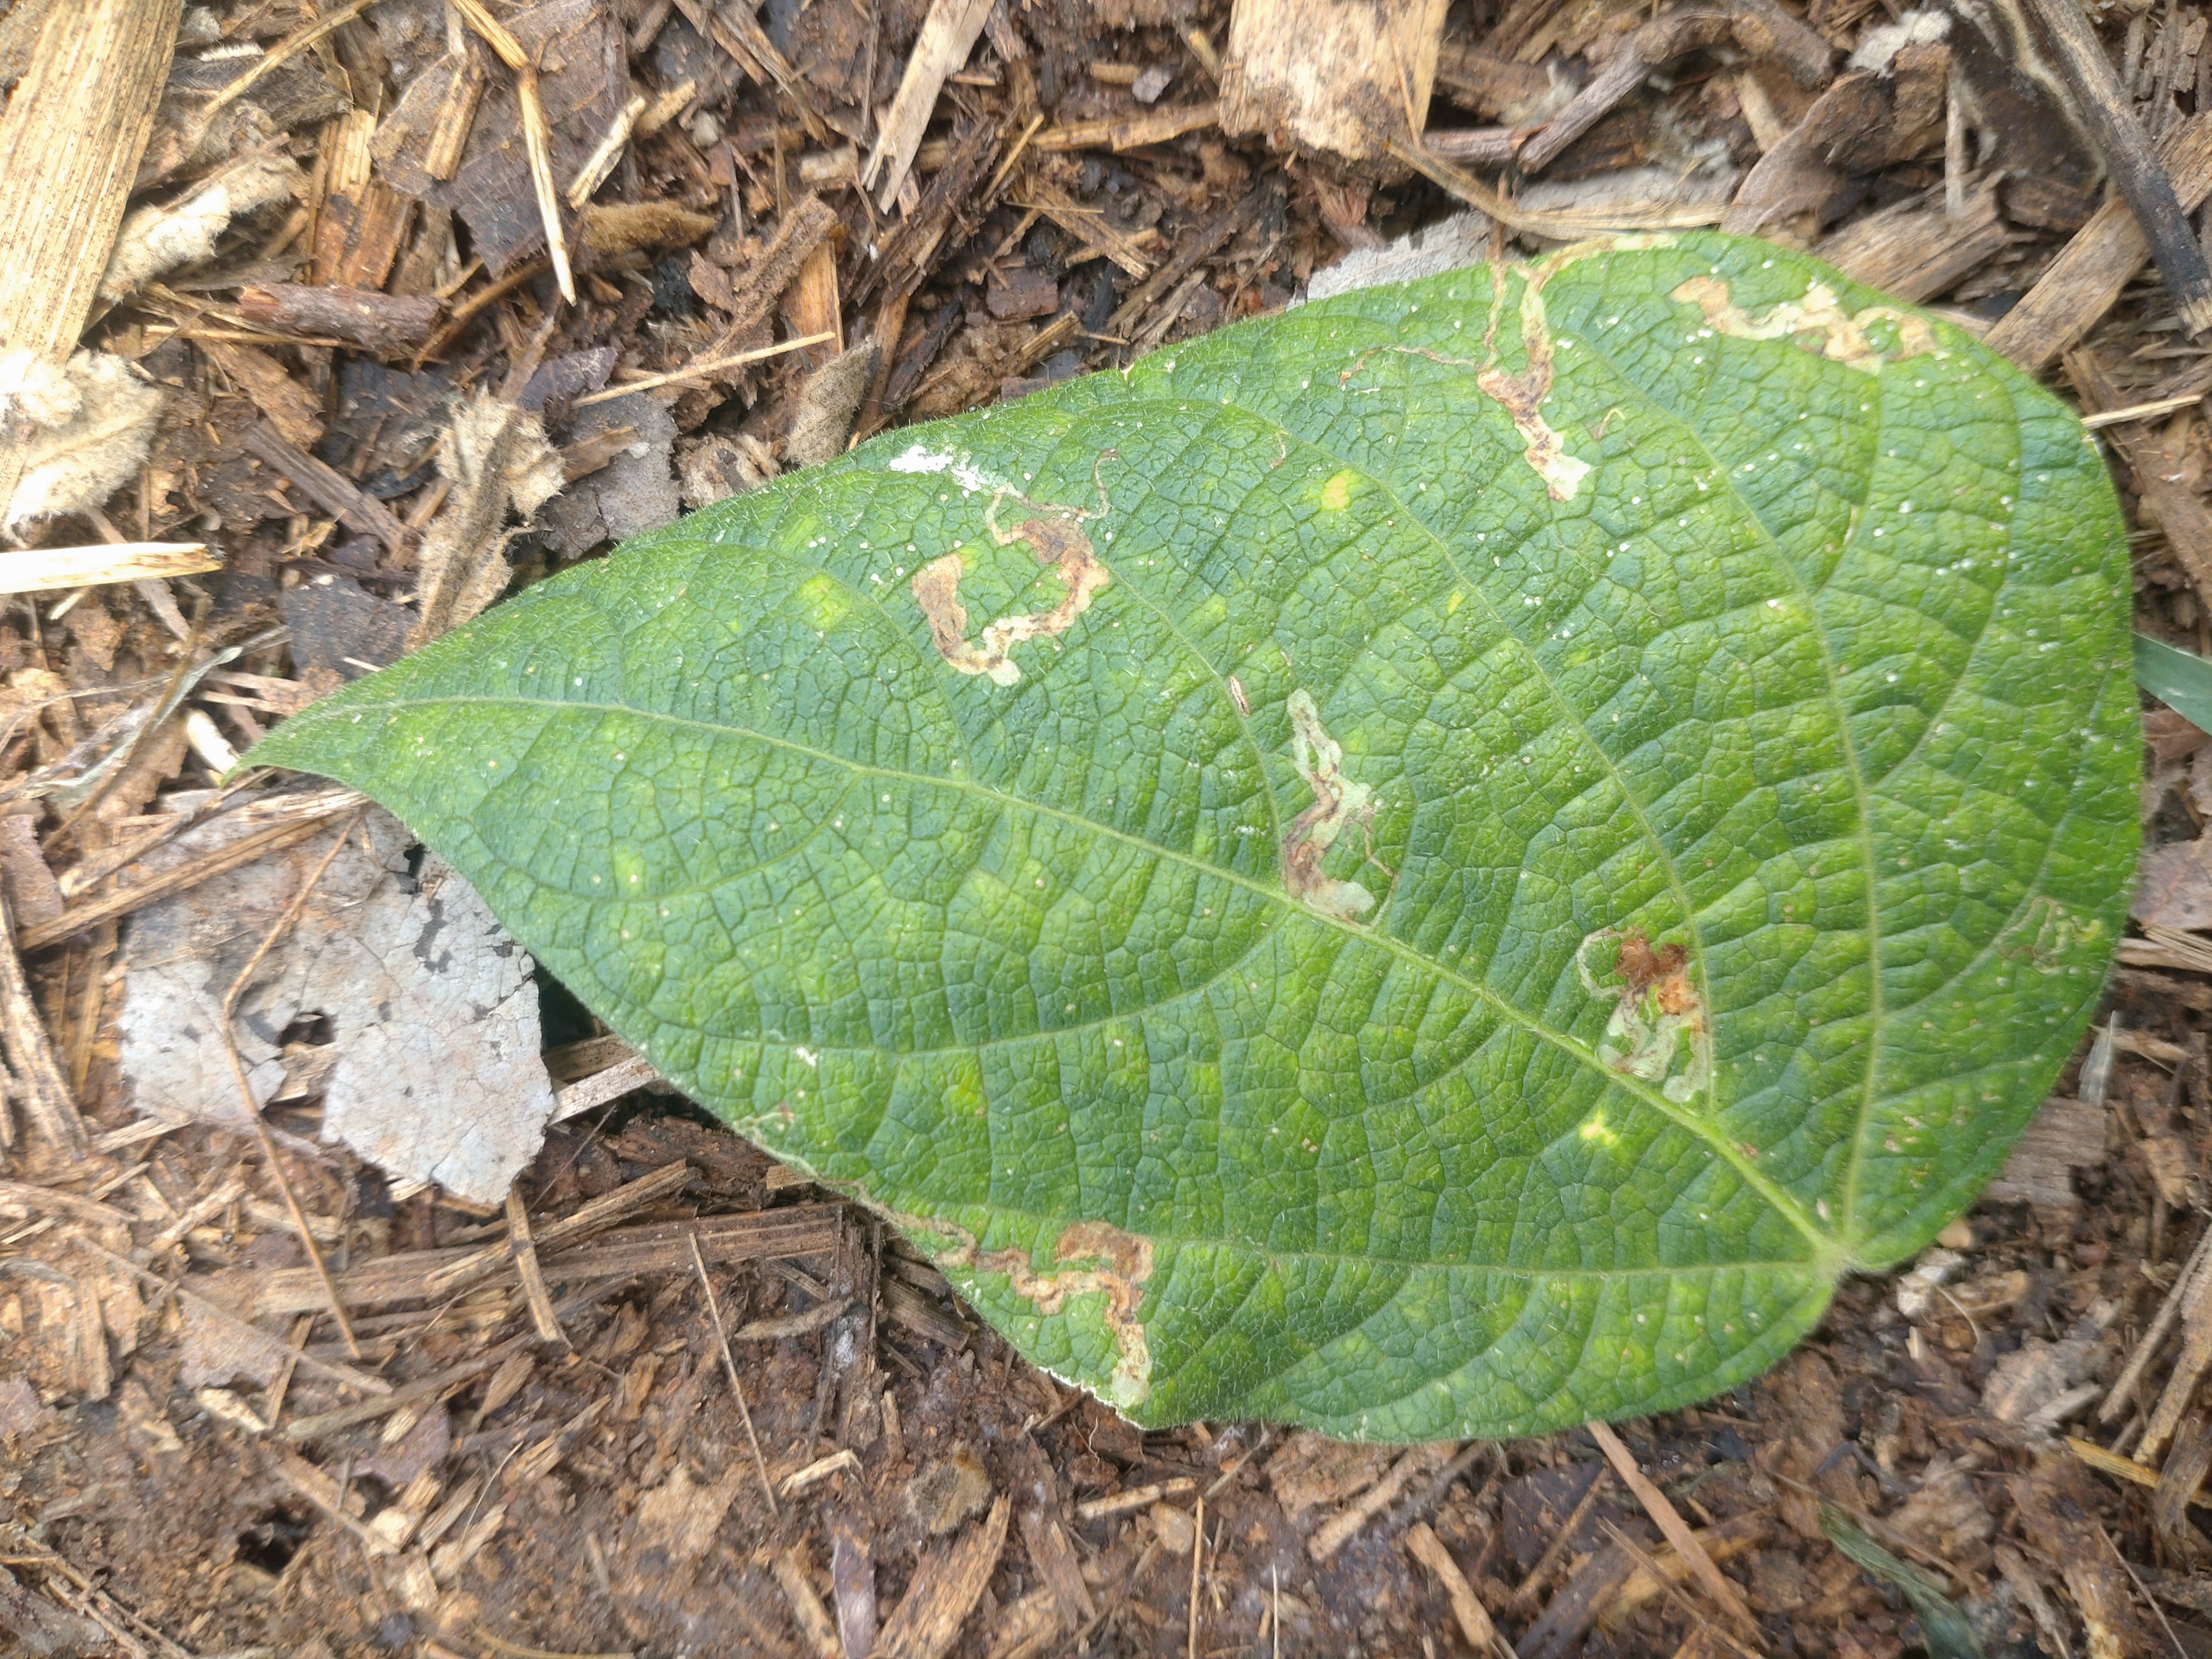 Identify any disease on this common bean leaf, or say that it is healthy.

anthracnose
